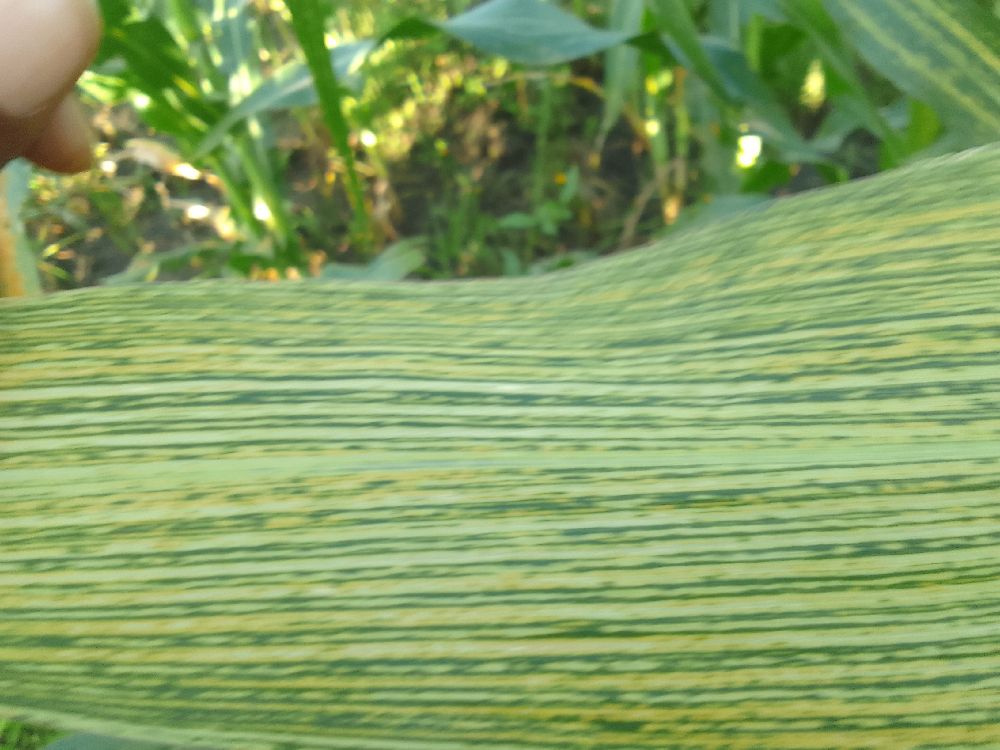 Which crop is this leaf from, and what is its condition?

maize, maize streak virus
